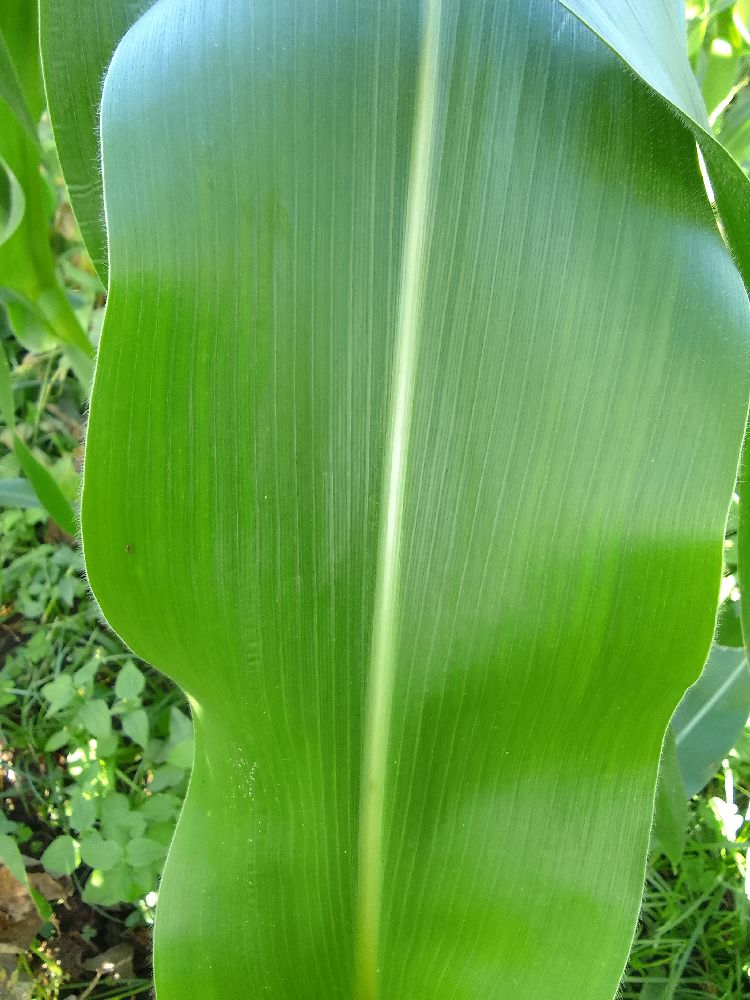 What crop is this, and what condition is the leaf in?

maize, healthy
